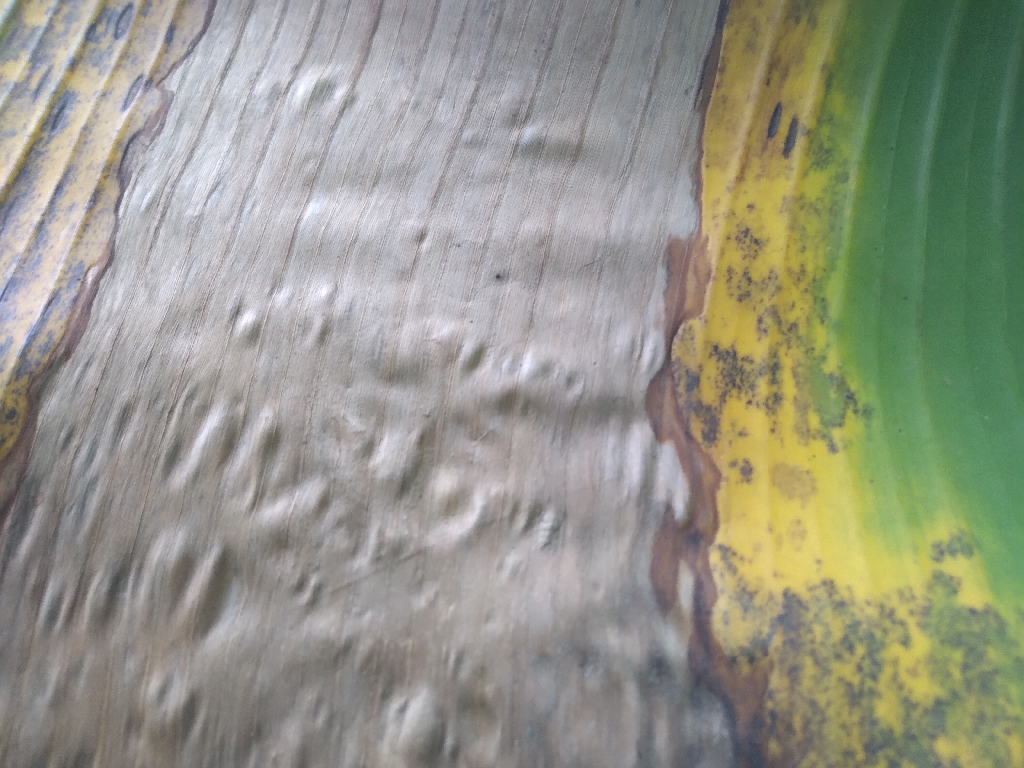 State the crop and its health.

banana, black sigatoka
